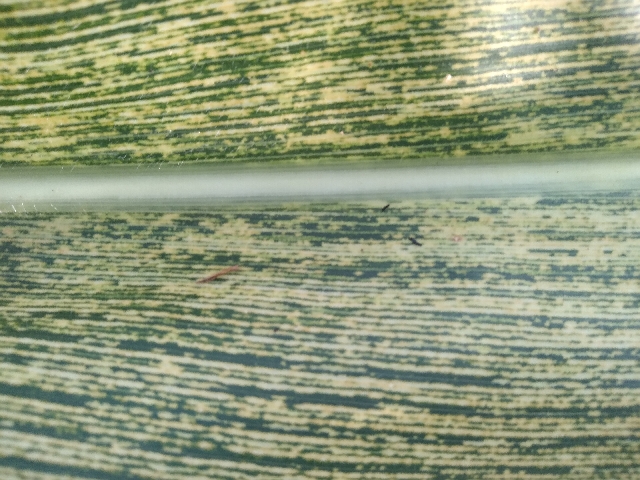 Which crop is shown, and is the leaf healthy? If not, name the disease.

maize, maize streak virus
